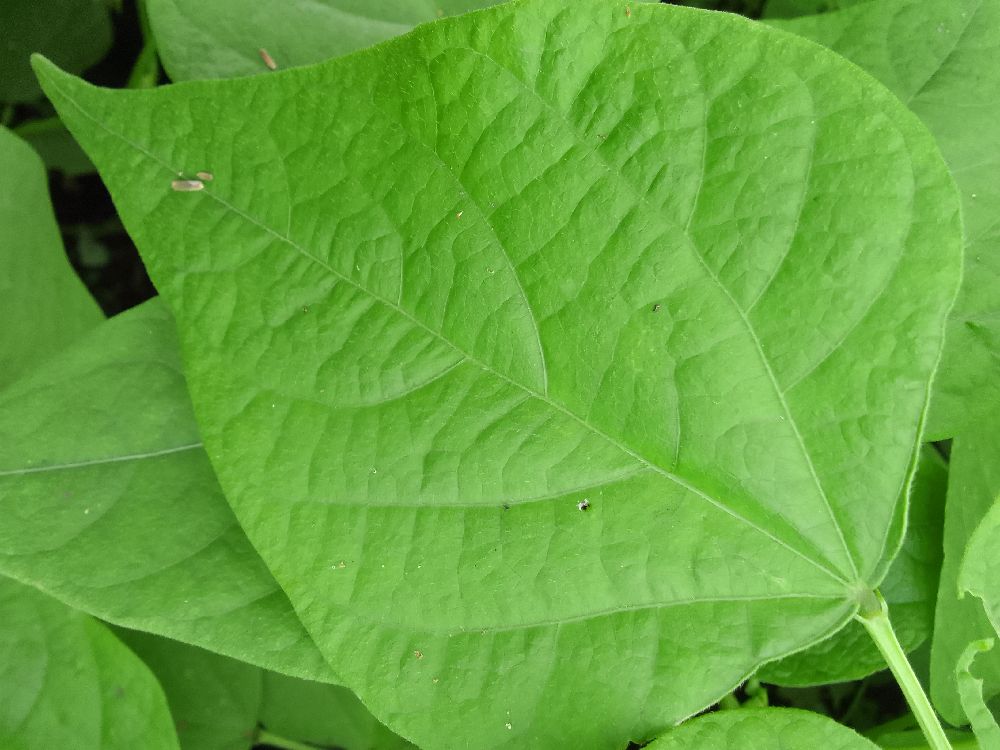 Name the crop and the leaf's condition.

common bean, healthy
